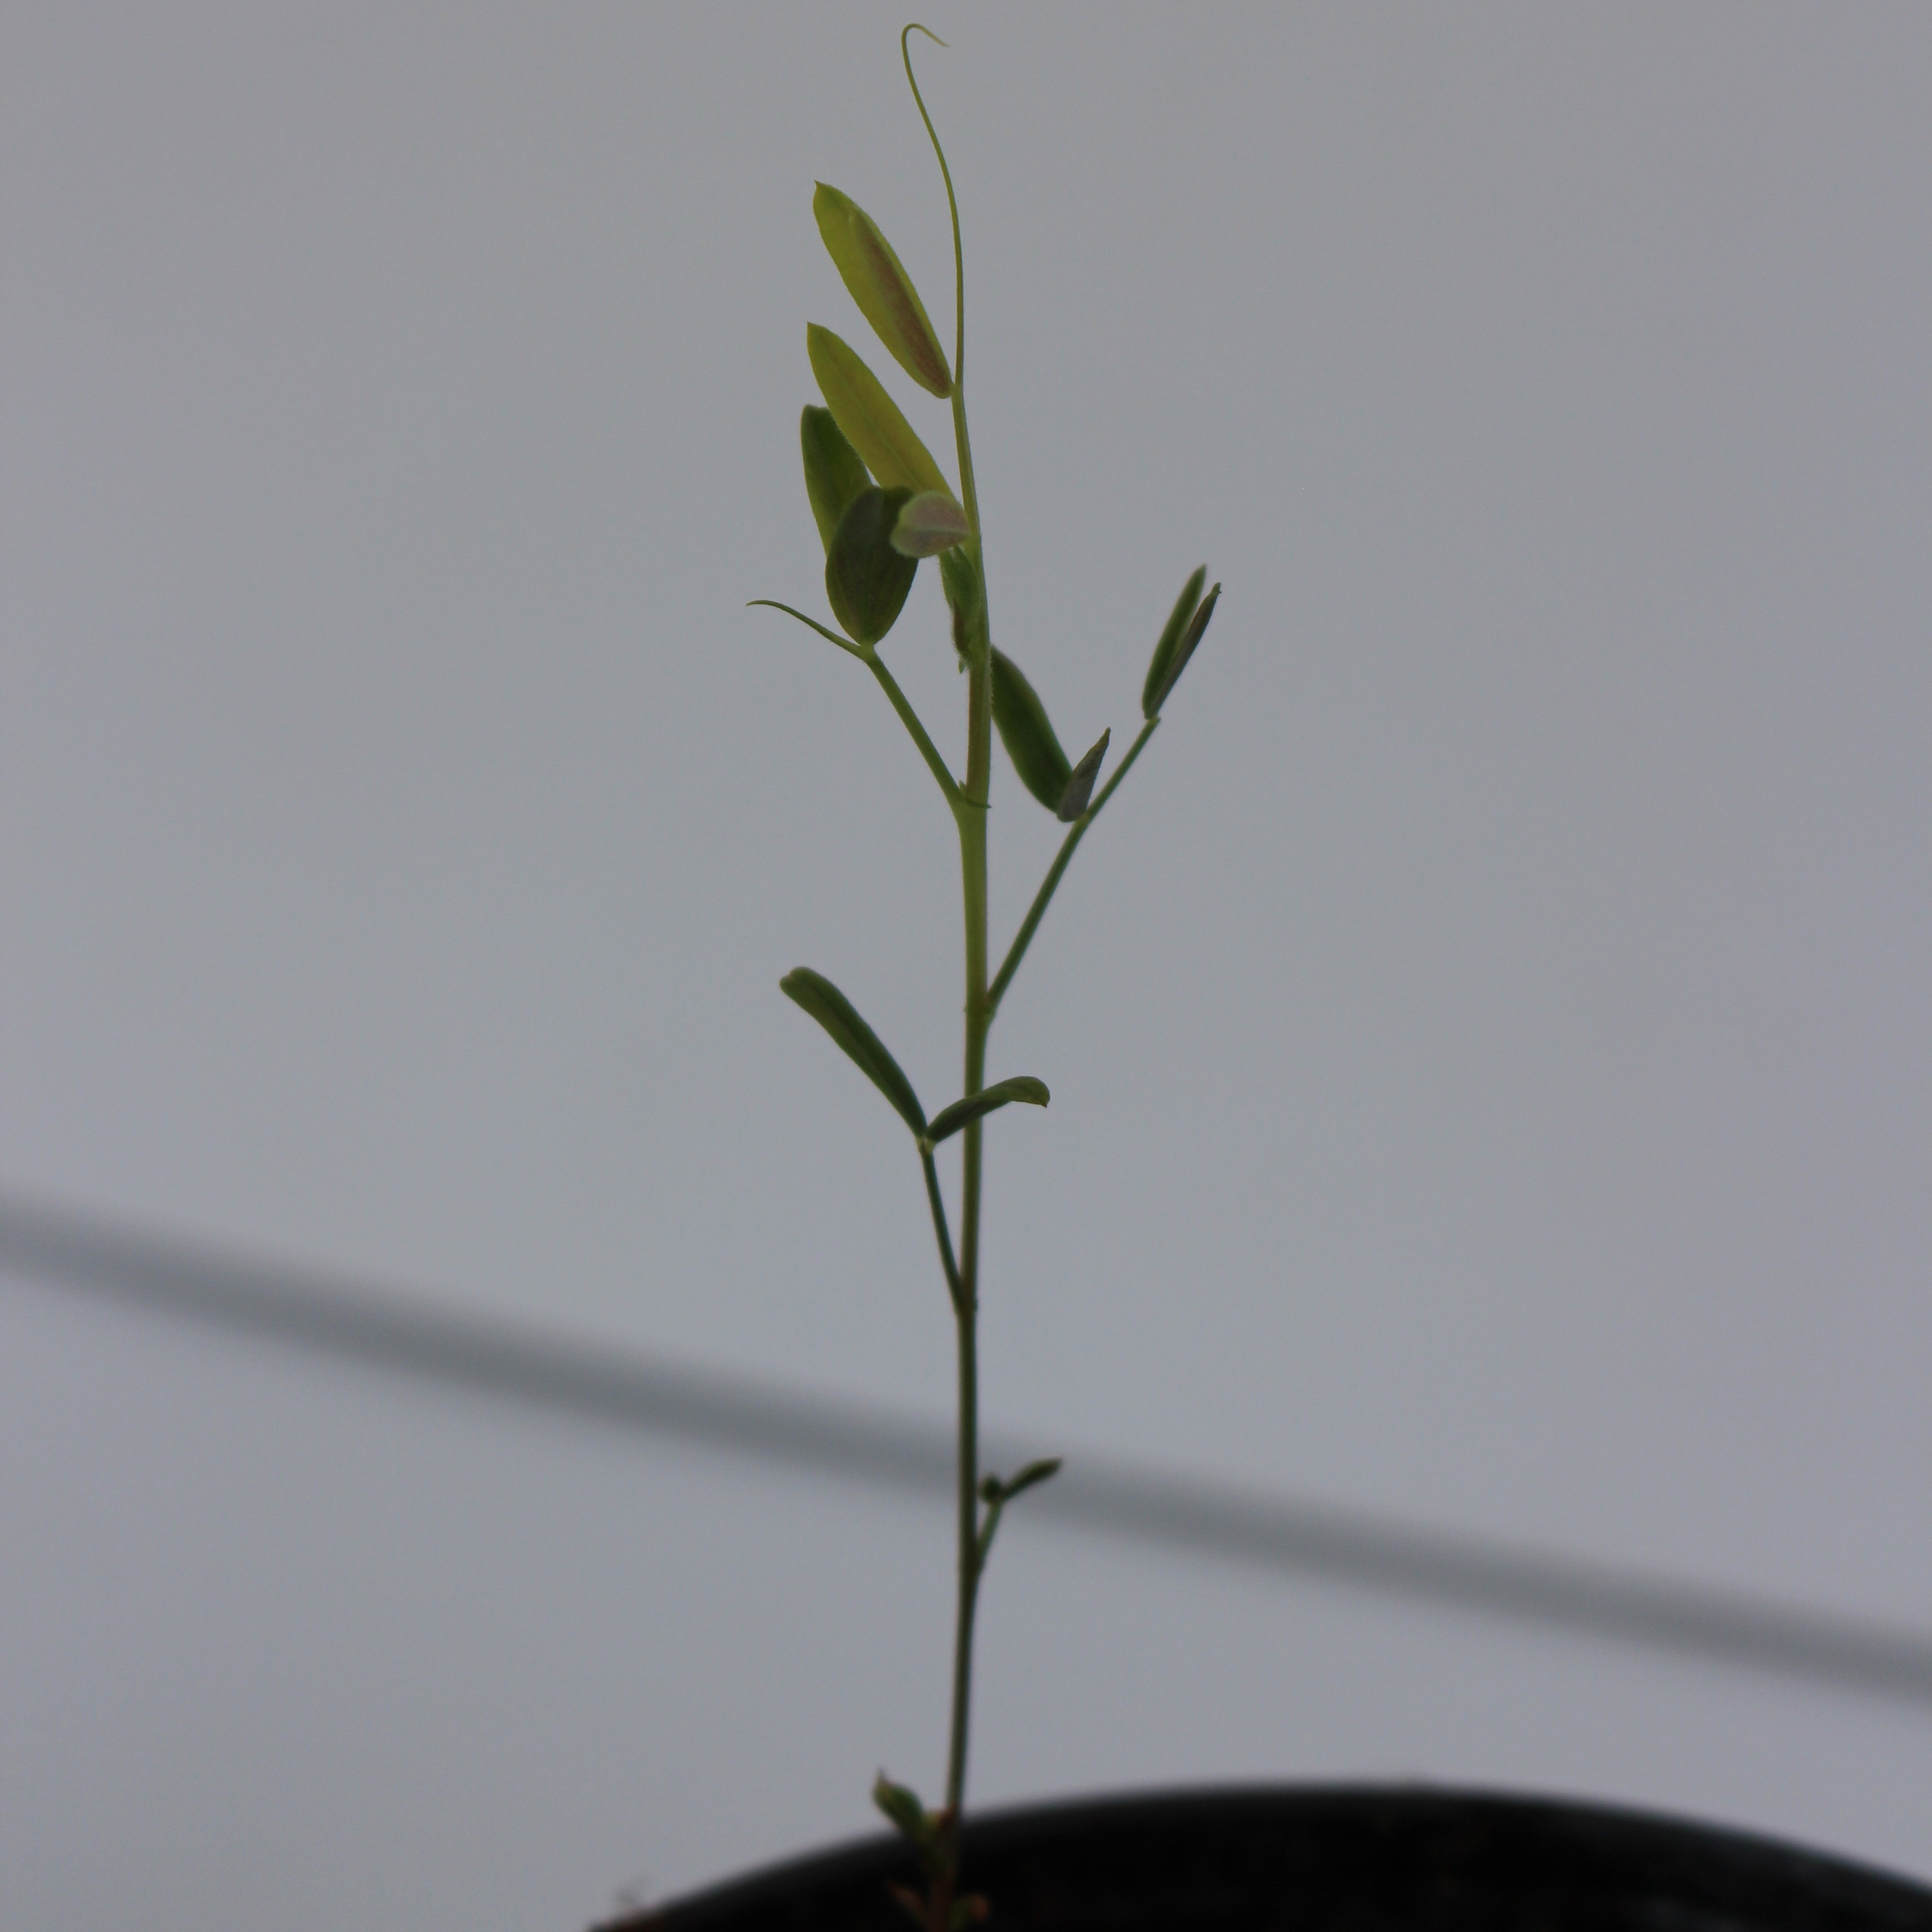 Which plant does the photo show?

Vicia sativa
